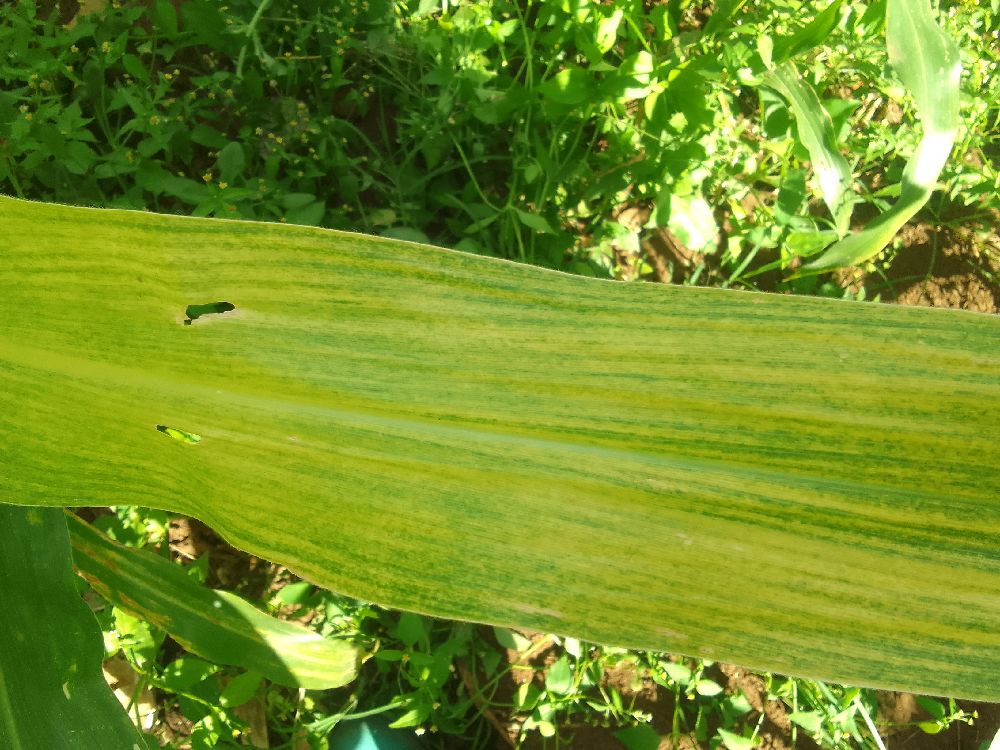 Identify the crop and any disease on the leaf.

maize, maize lethal necrosis
